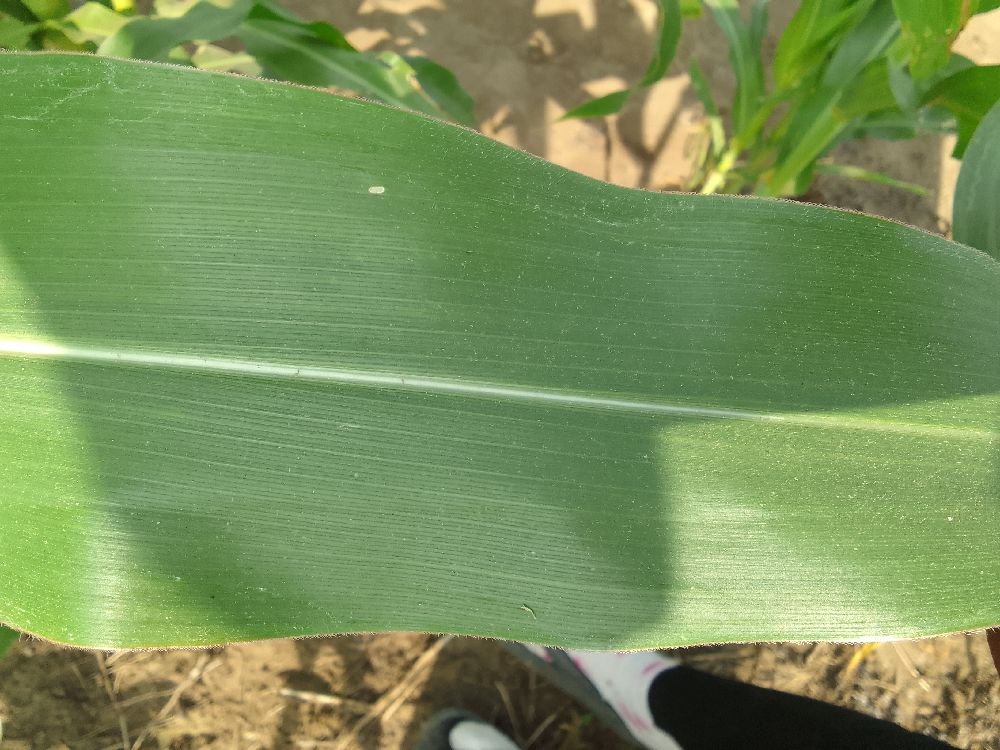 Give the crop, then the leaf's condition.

maize, healthy
